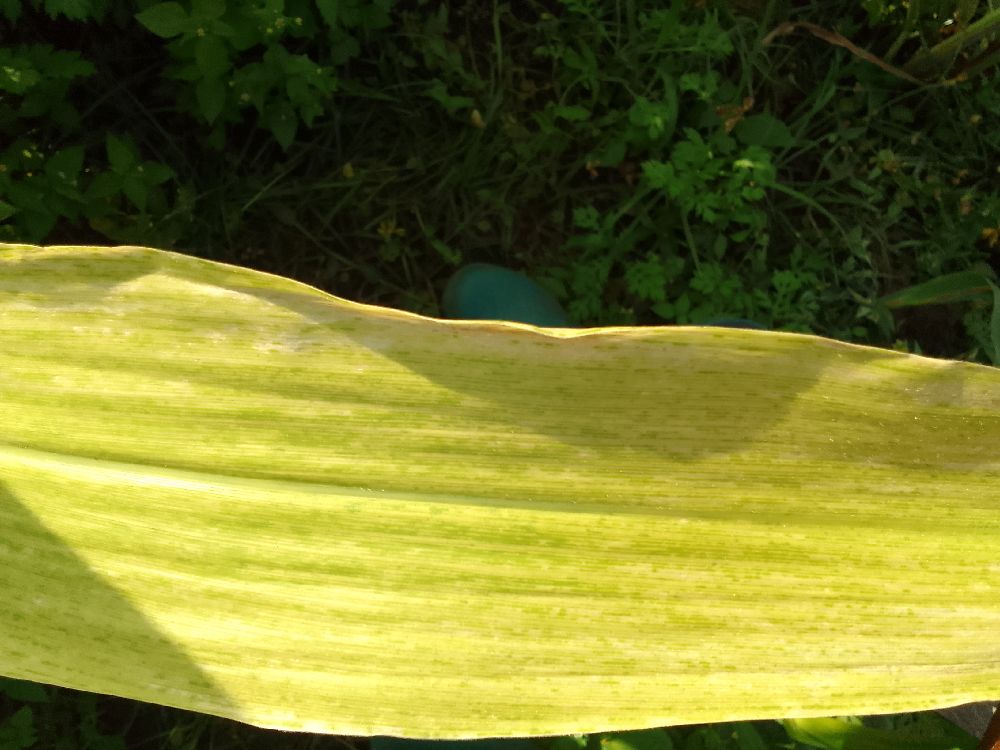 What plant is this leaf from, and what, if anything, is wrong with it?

maize, maize lethal necrosis
